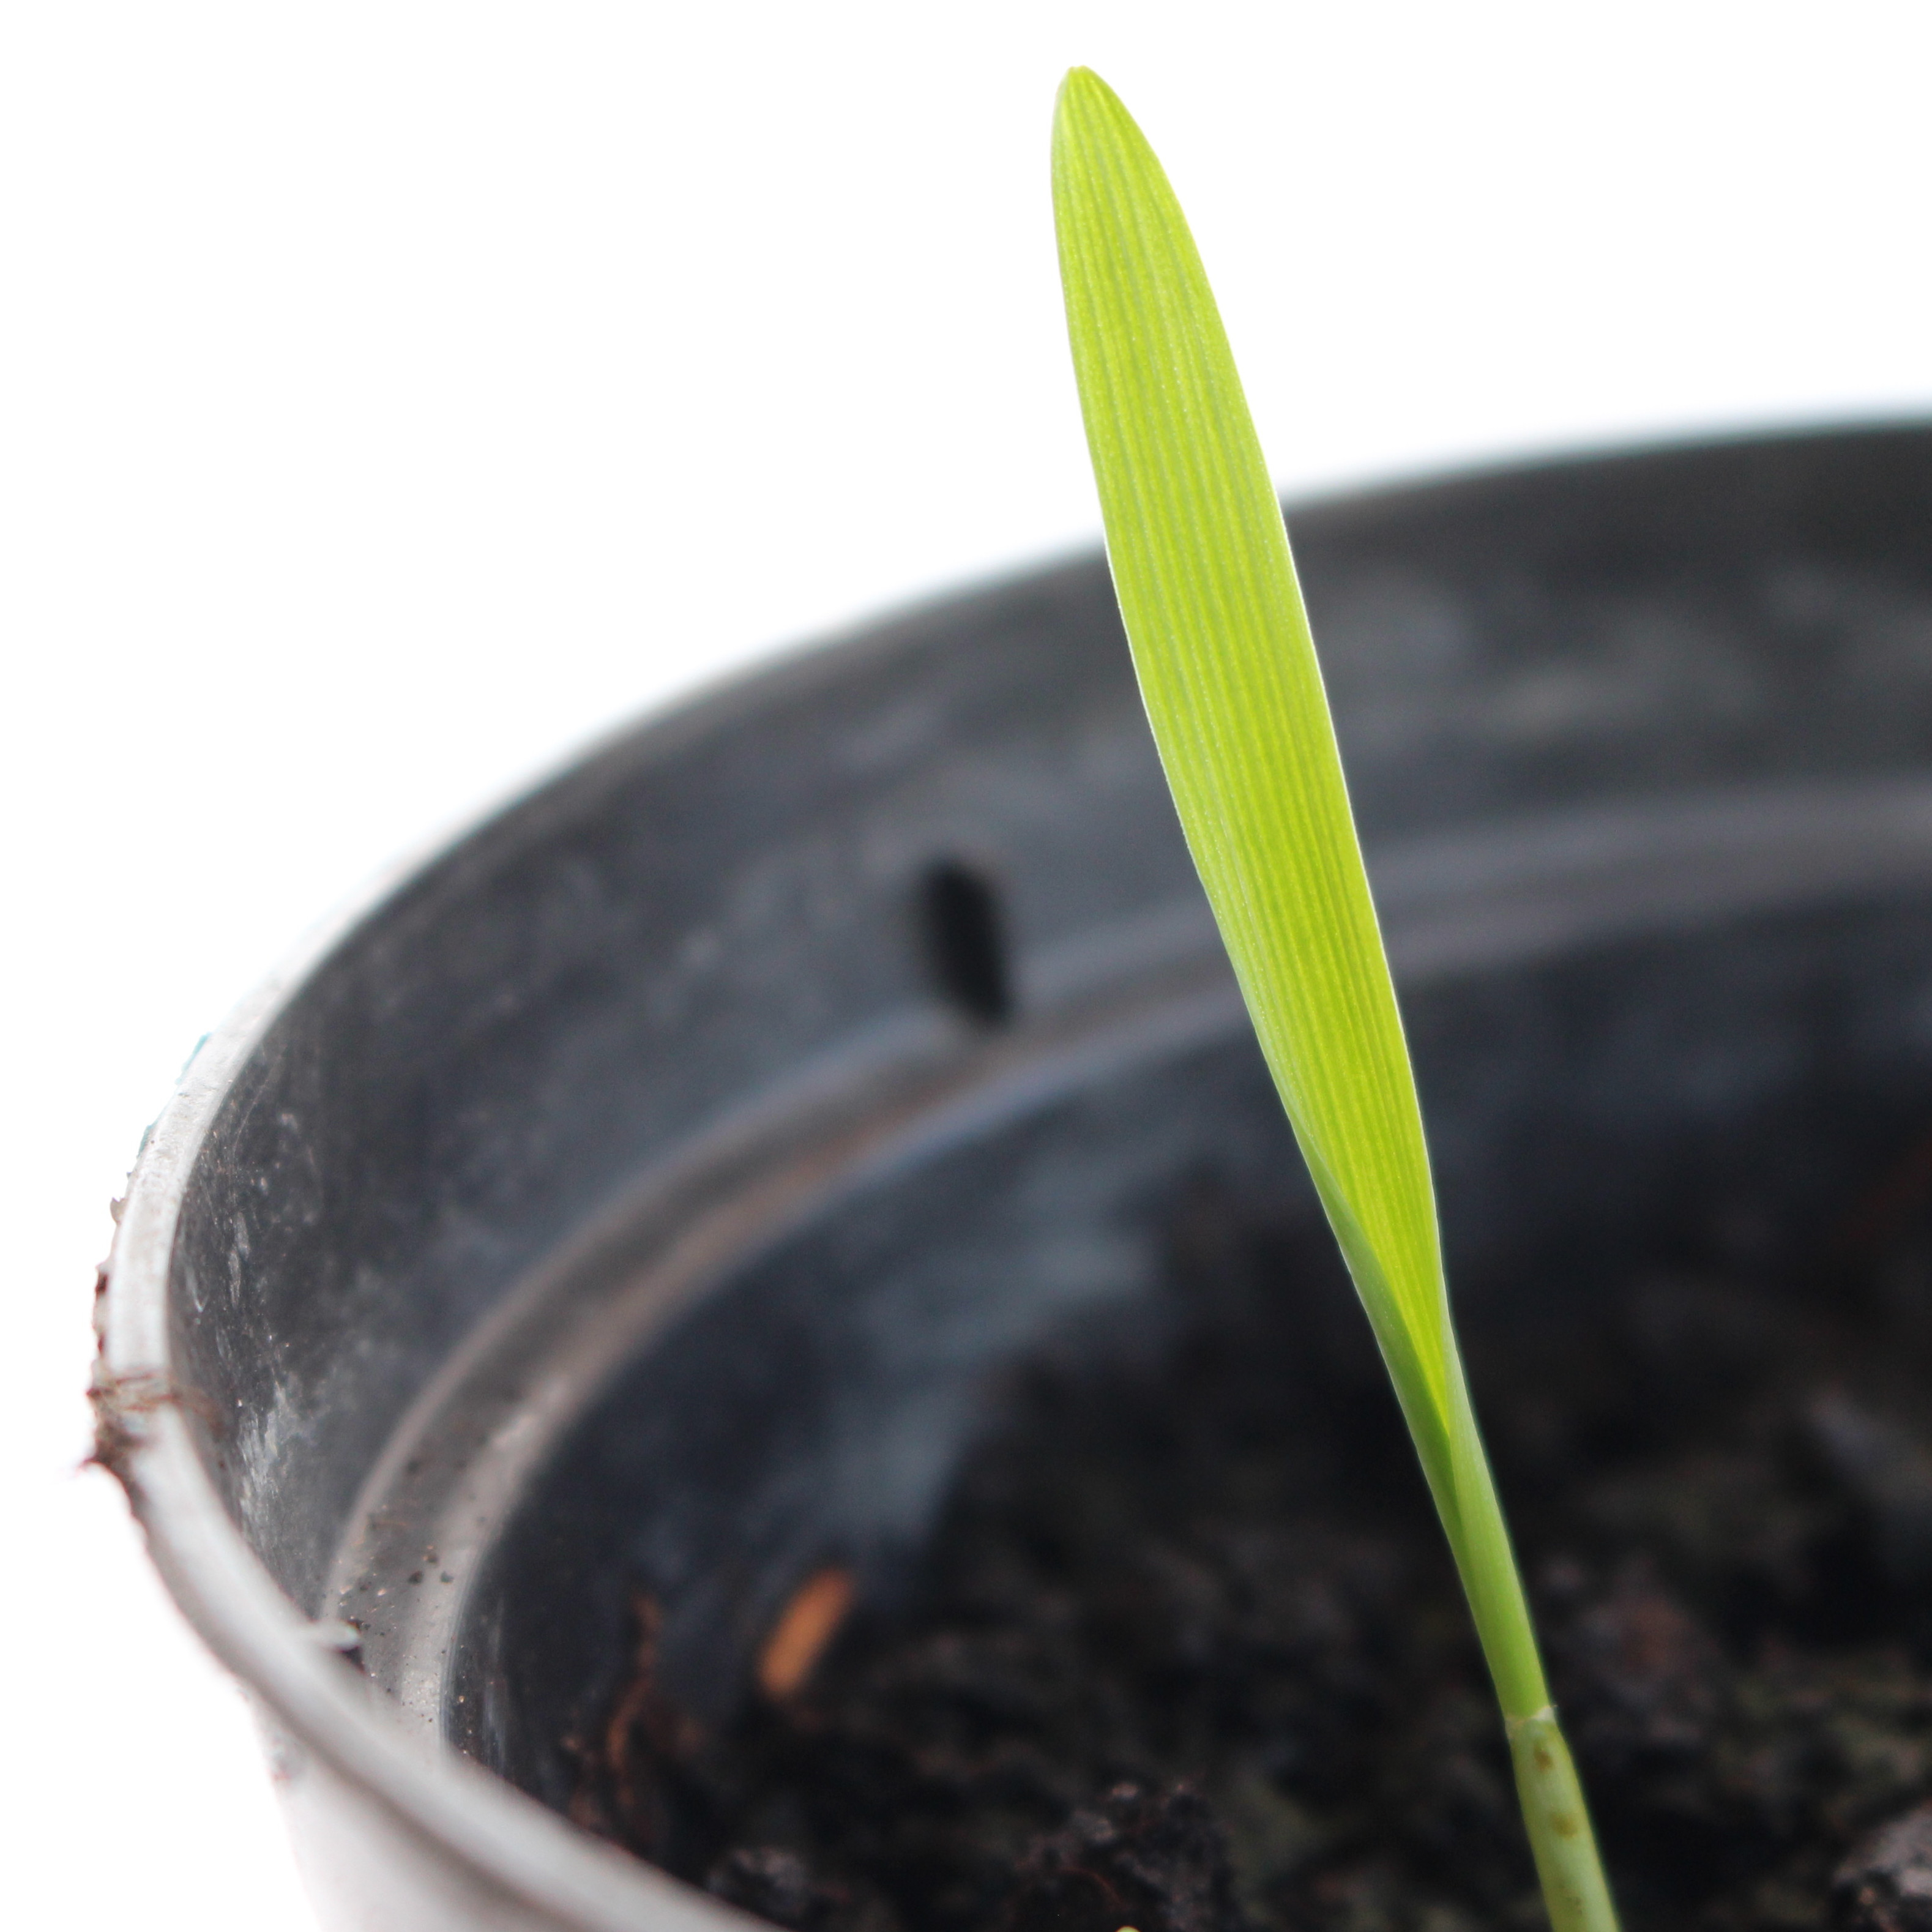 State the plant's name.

Avena sterilis
